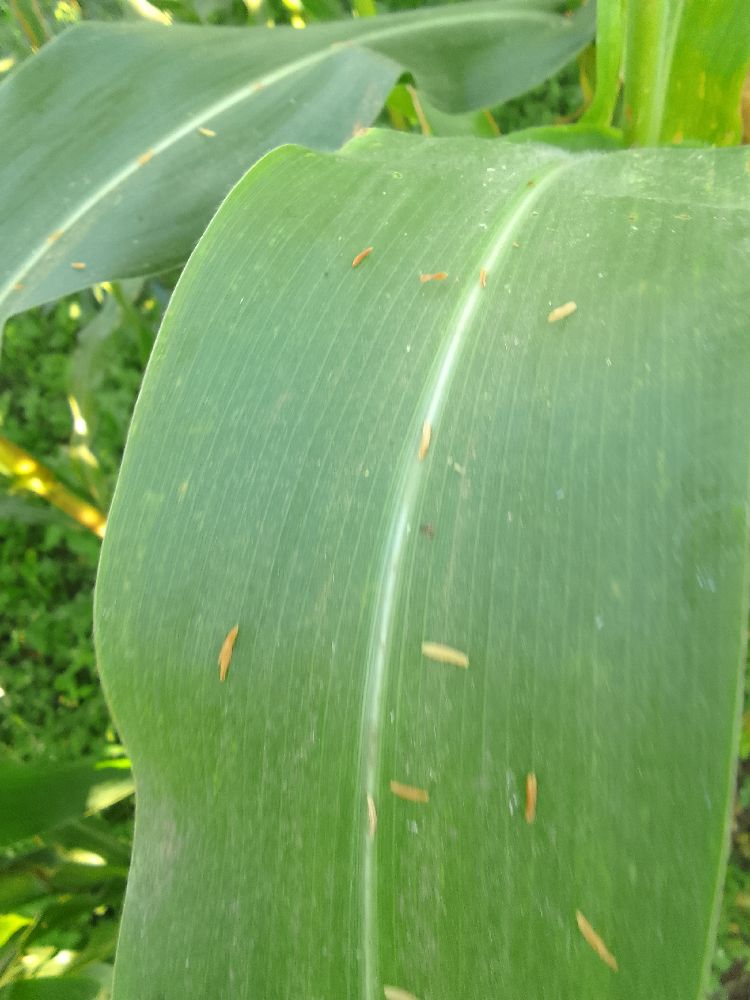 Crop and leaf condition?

maize, healthy
